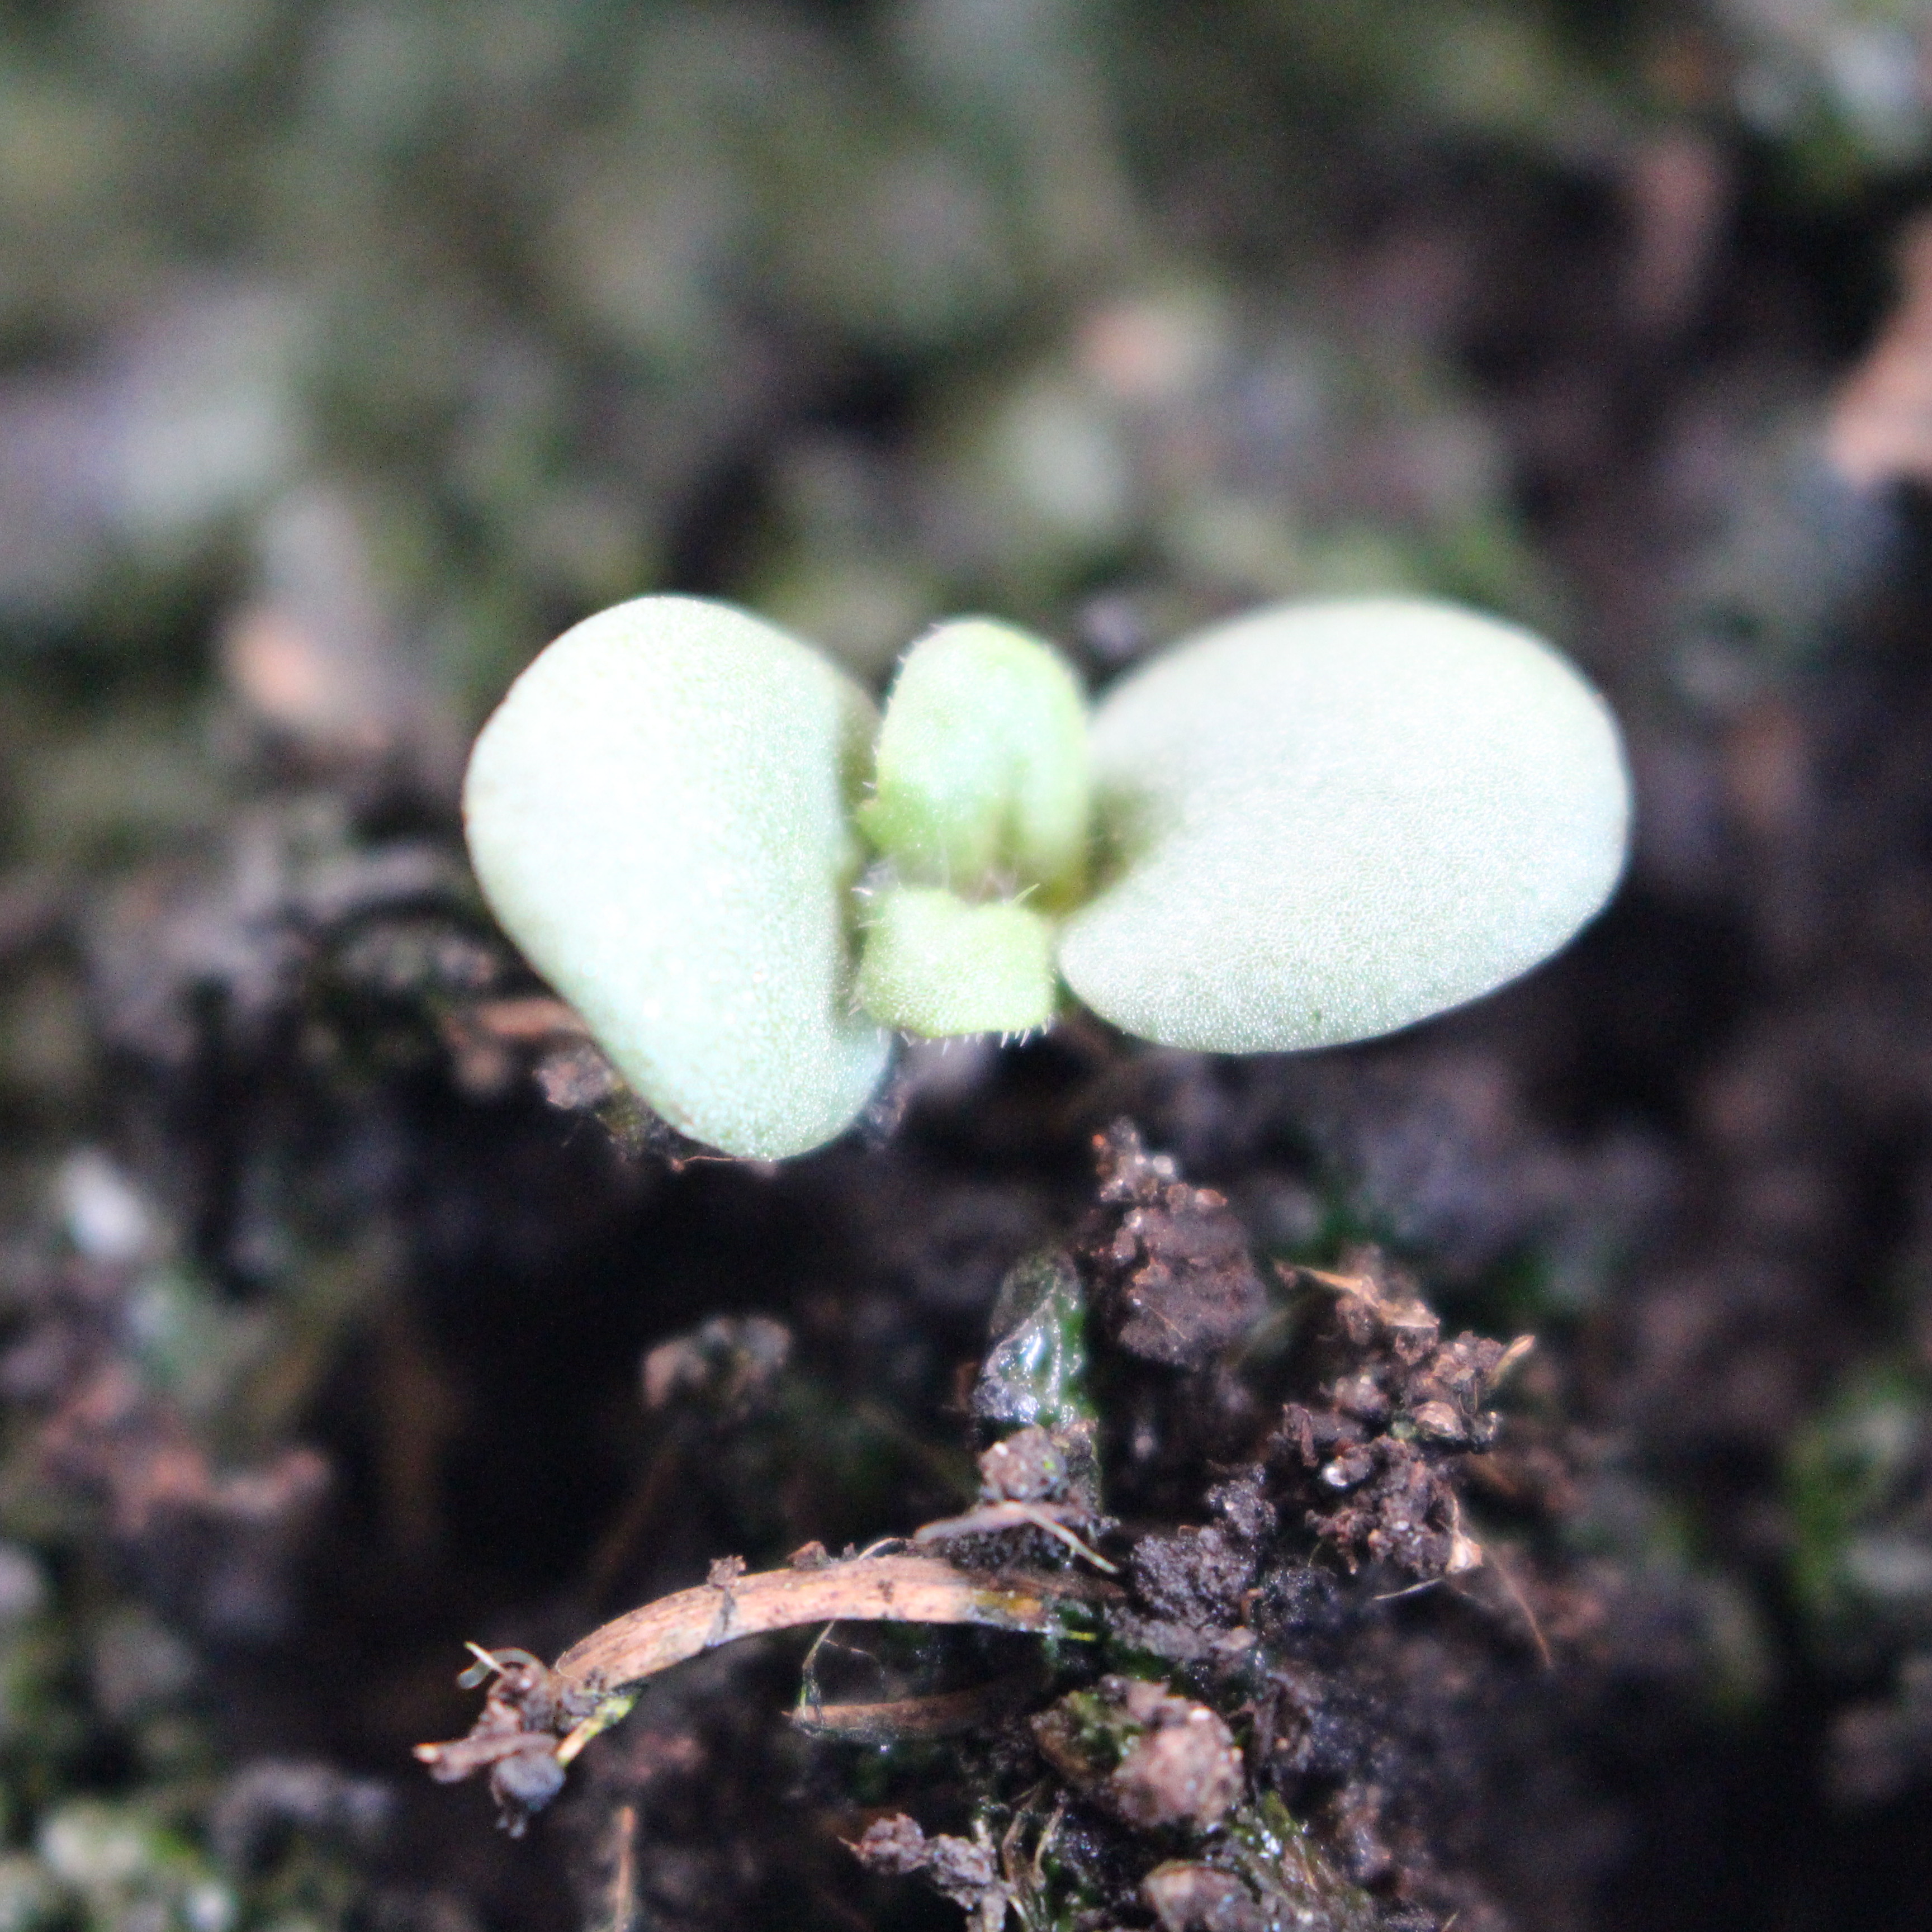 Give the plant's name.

Veronica persica
